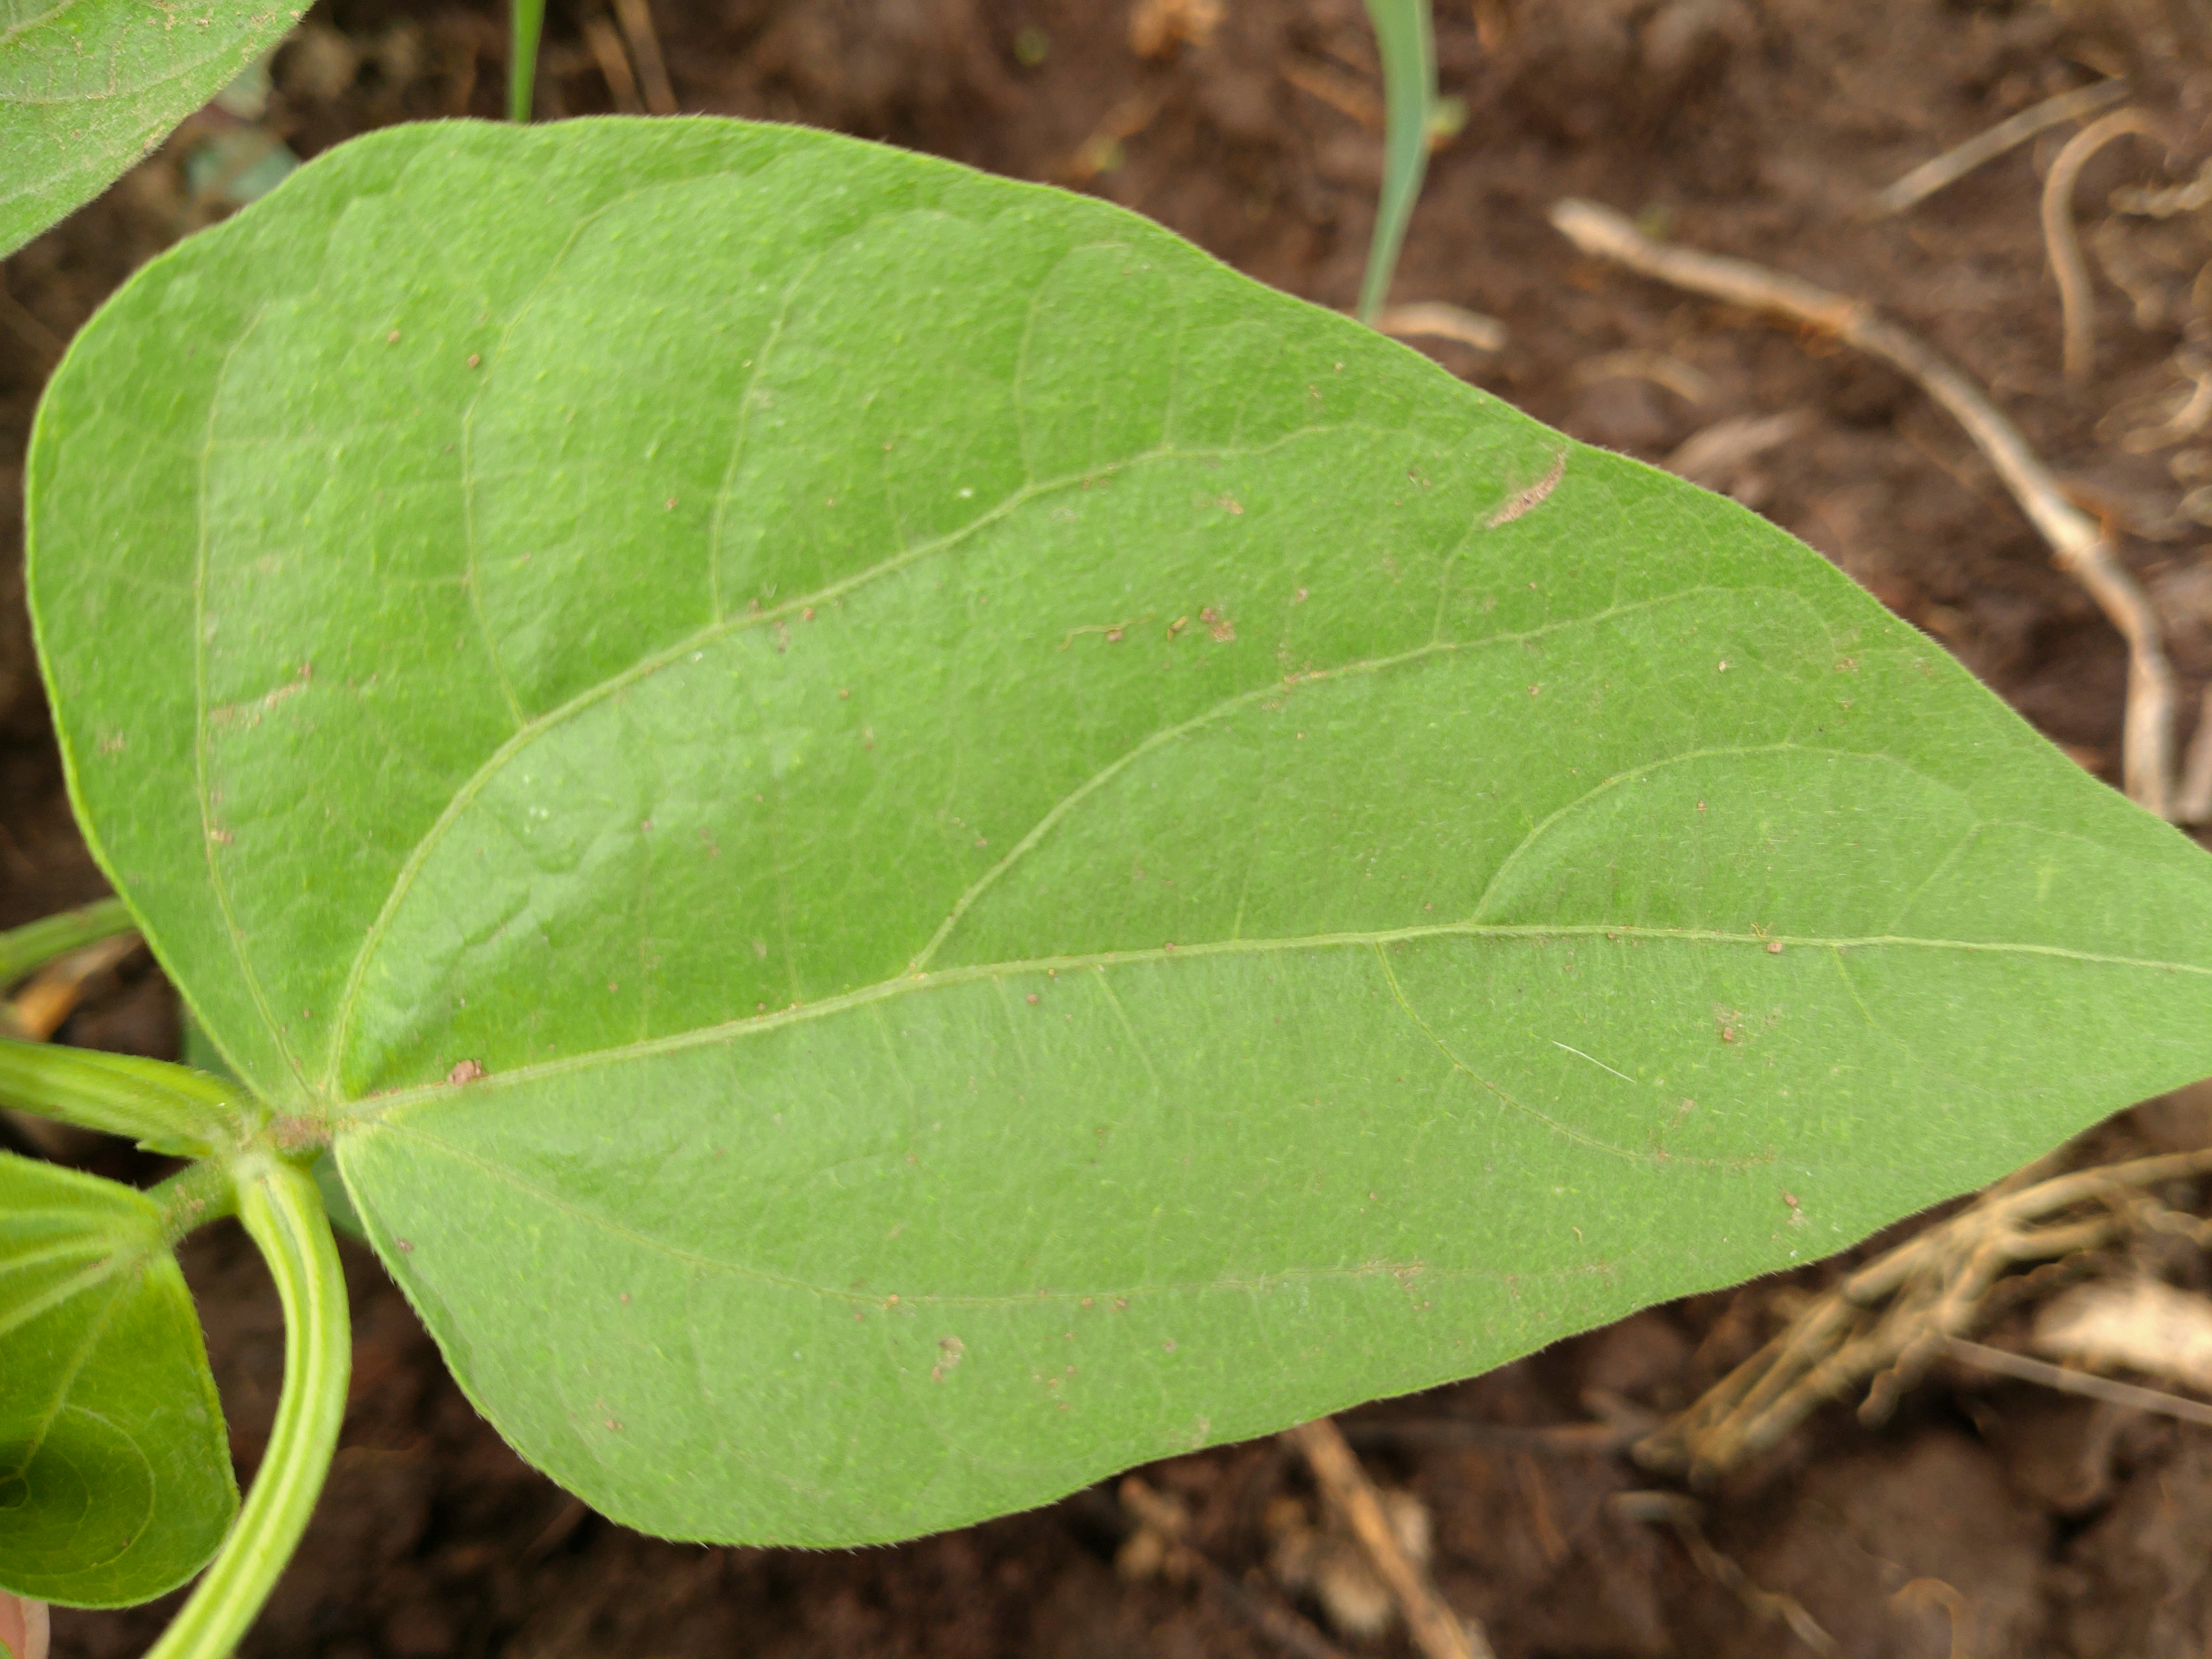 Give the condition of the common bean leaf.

healthy
